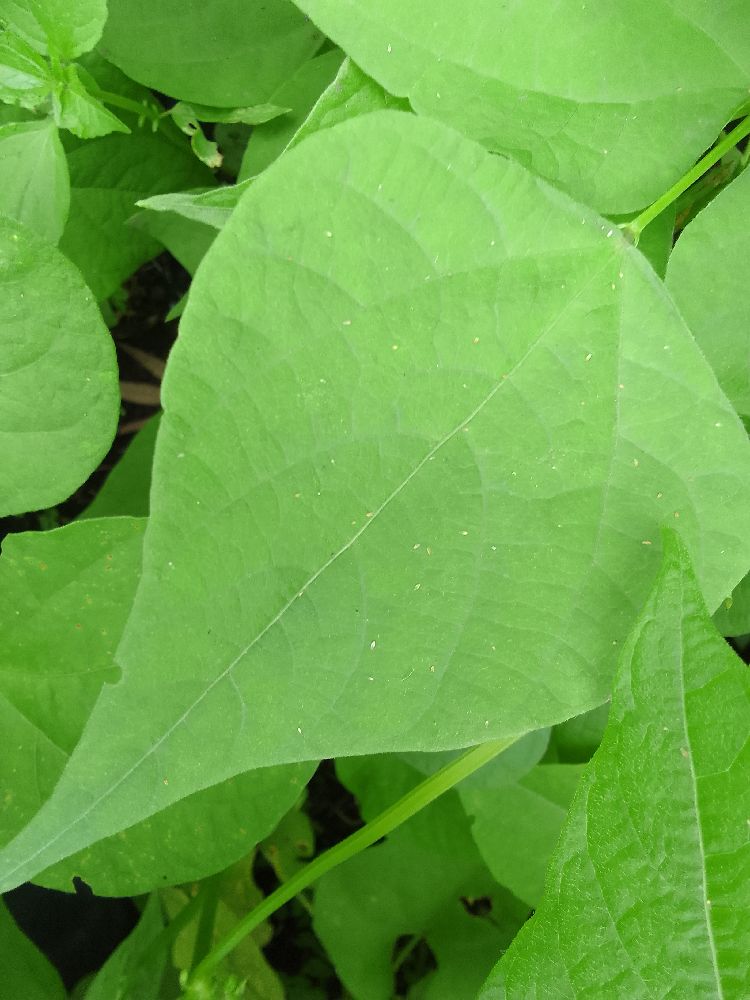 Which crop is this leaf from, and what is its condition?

common bean, healthy
